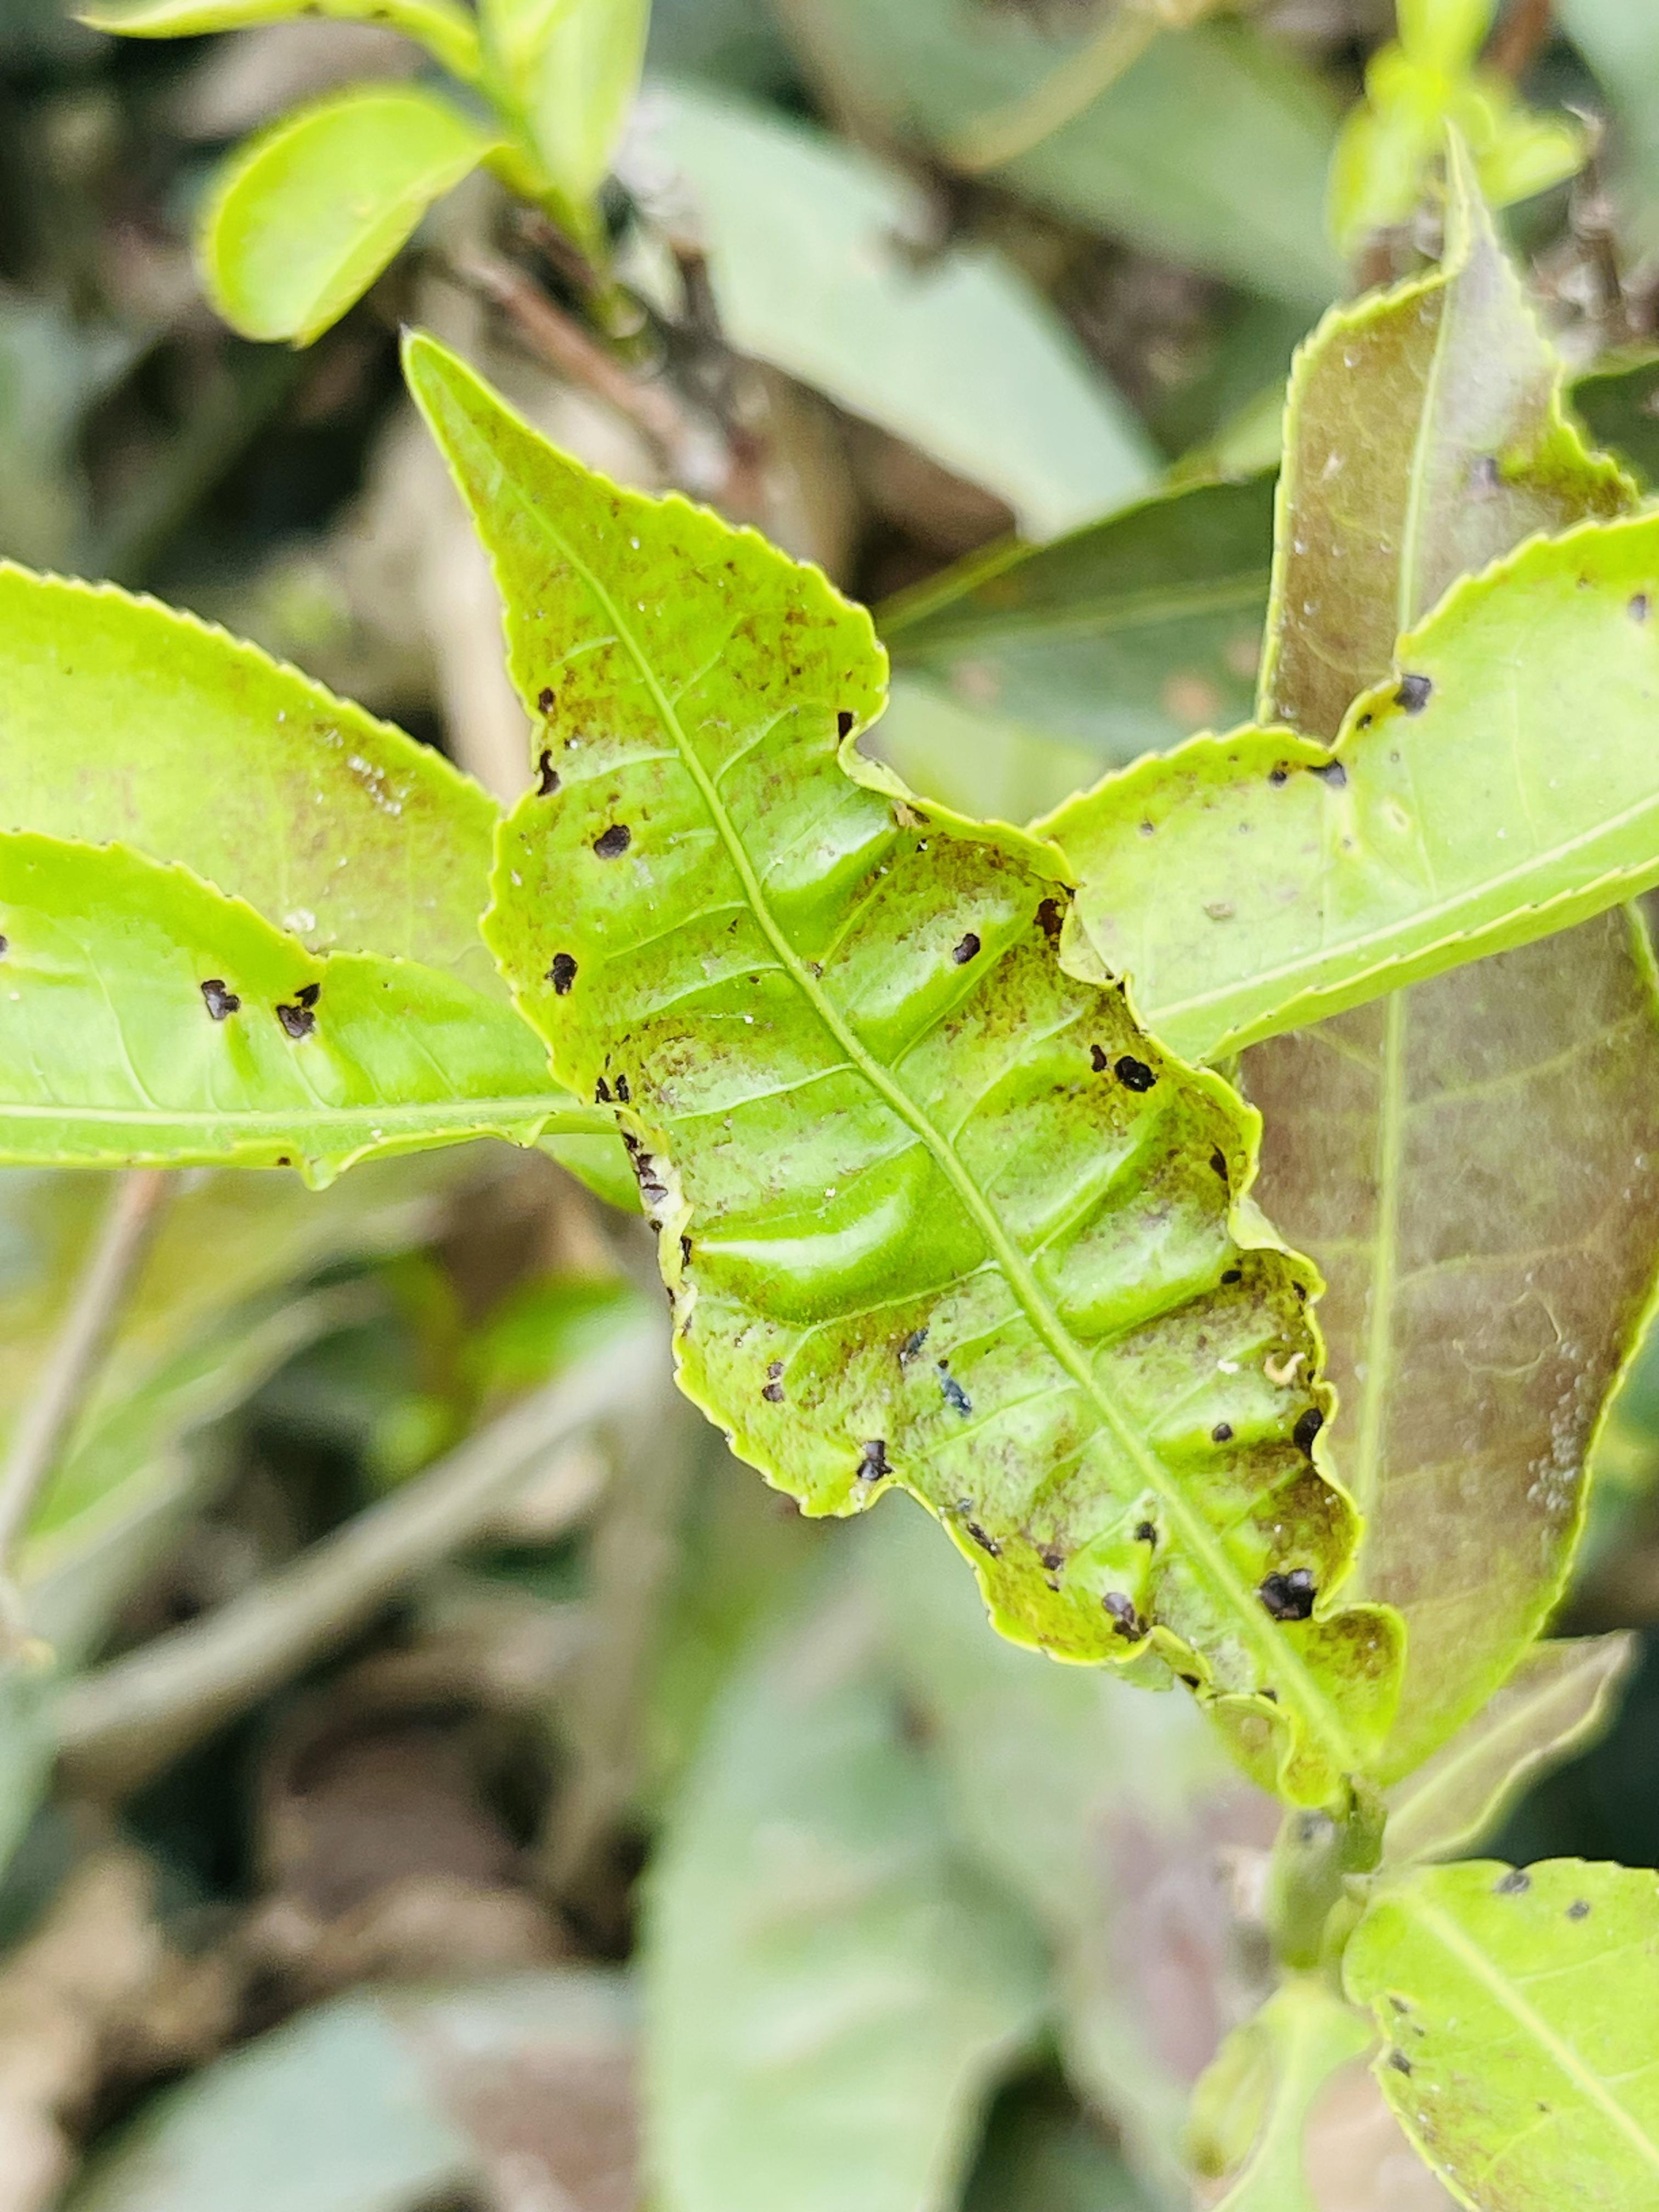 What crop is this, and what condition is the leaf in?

tea, helopeltis
